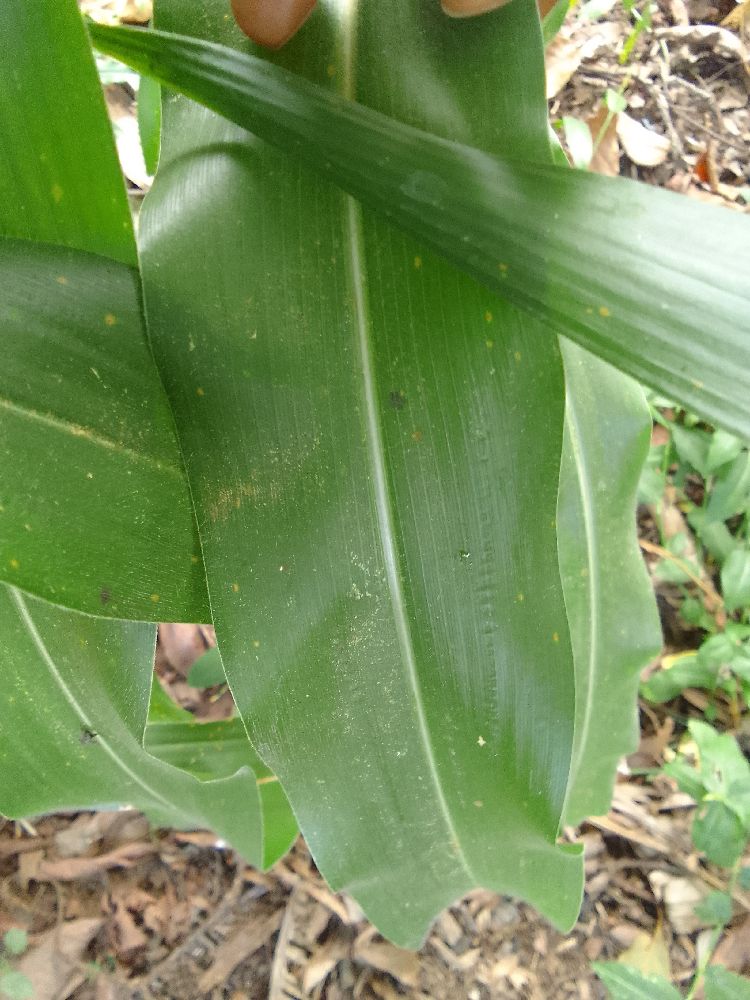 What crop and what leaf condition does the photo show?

maize, healthy
